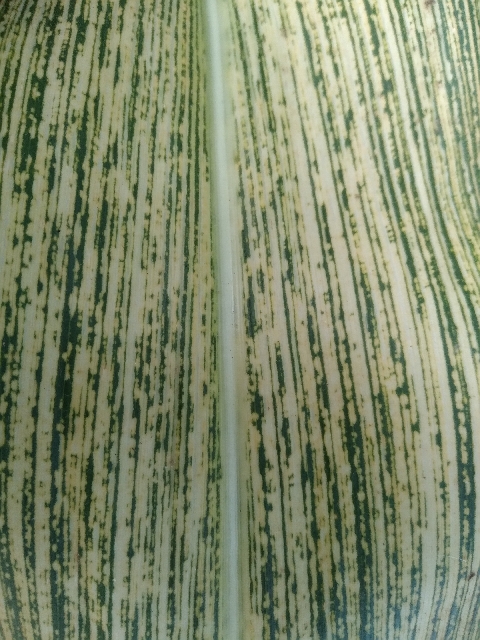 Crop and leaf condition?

maize, maize streak virus
